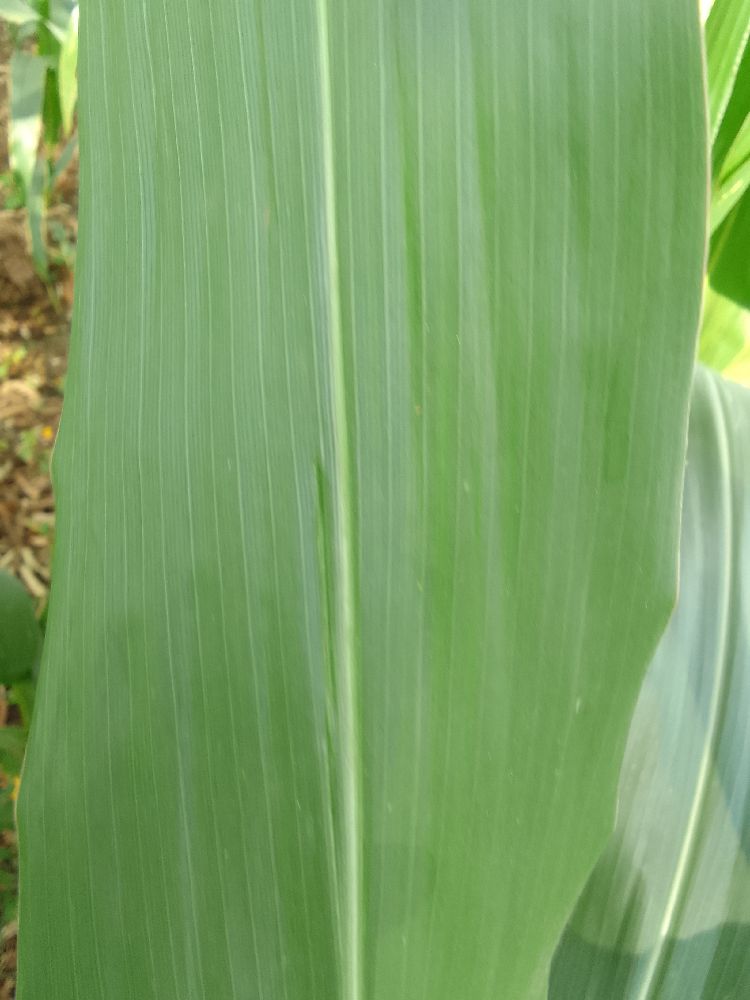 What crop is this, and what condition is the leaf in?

maize, healthy
